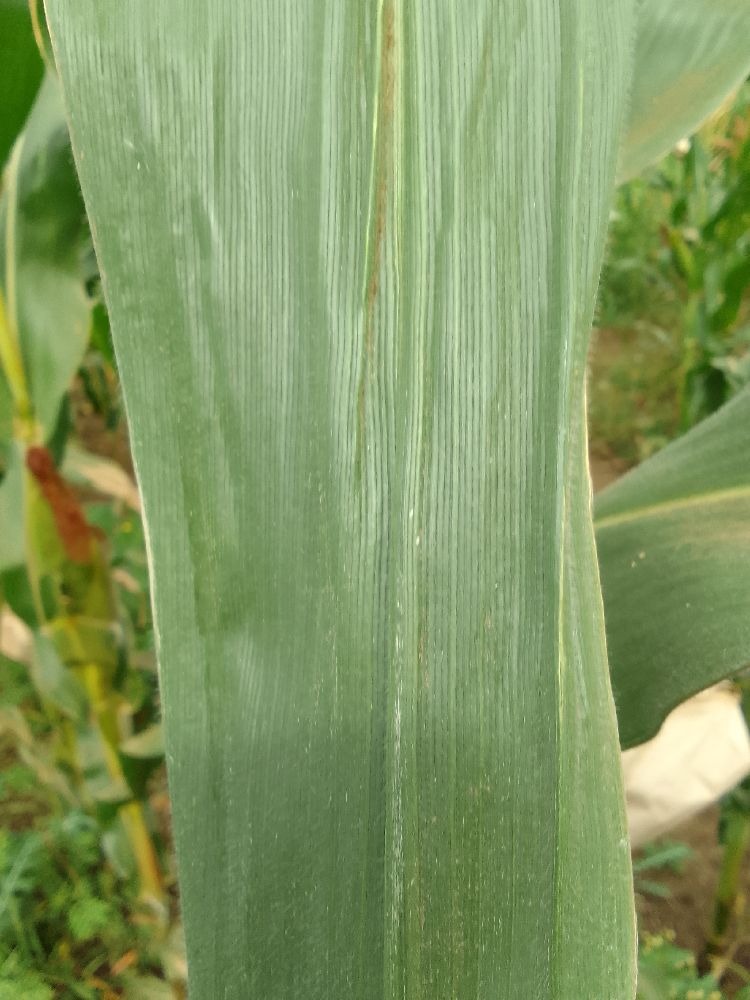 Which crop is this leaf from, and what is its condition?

maize, healthy
